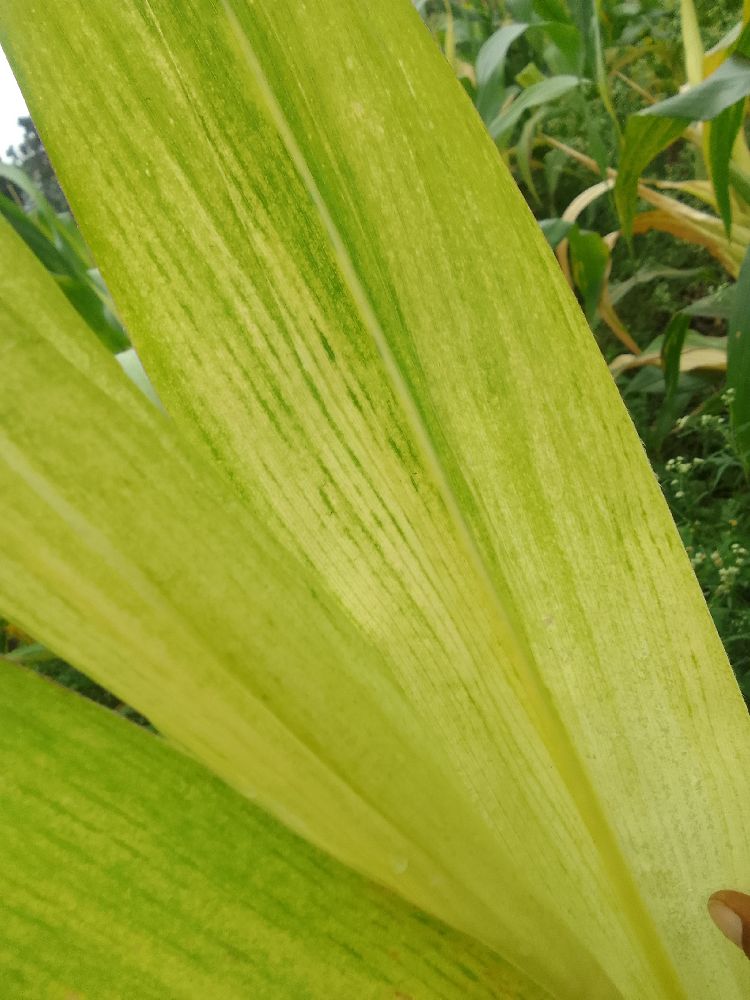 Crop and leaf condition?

maize, maize lethal necrosis
